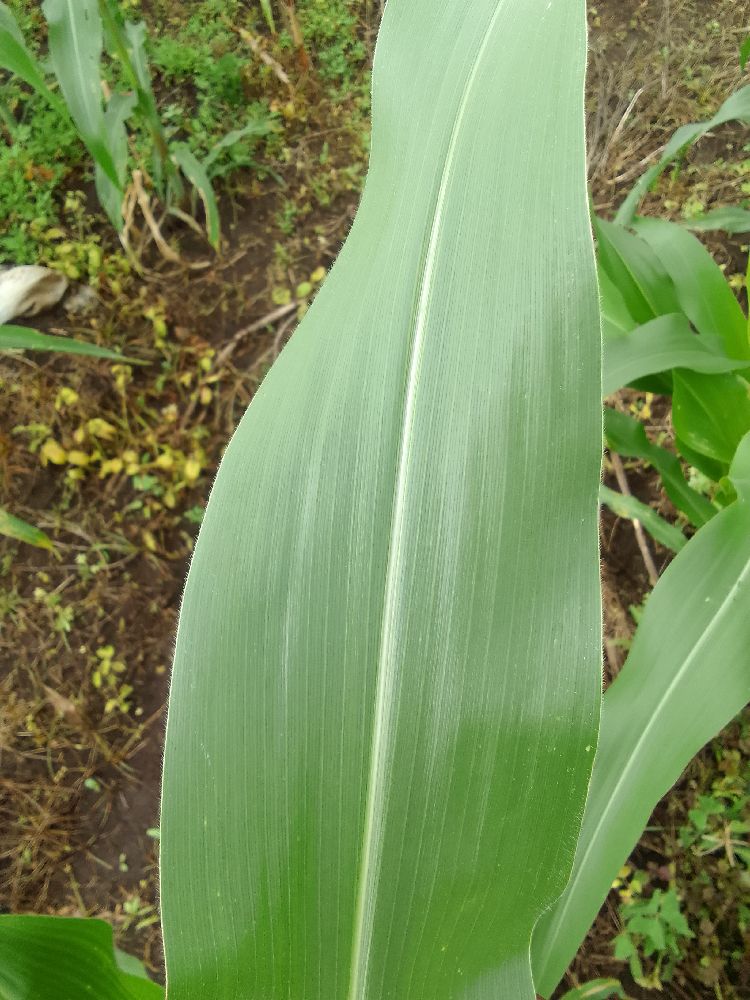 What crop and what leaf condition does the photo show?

maize, healthy
